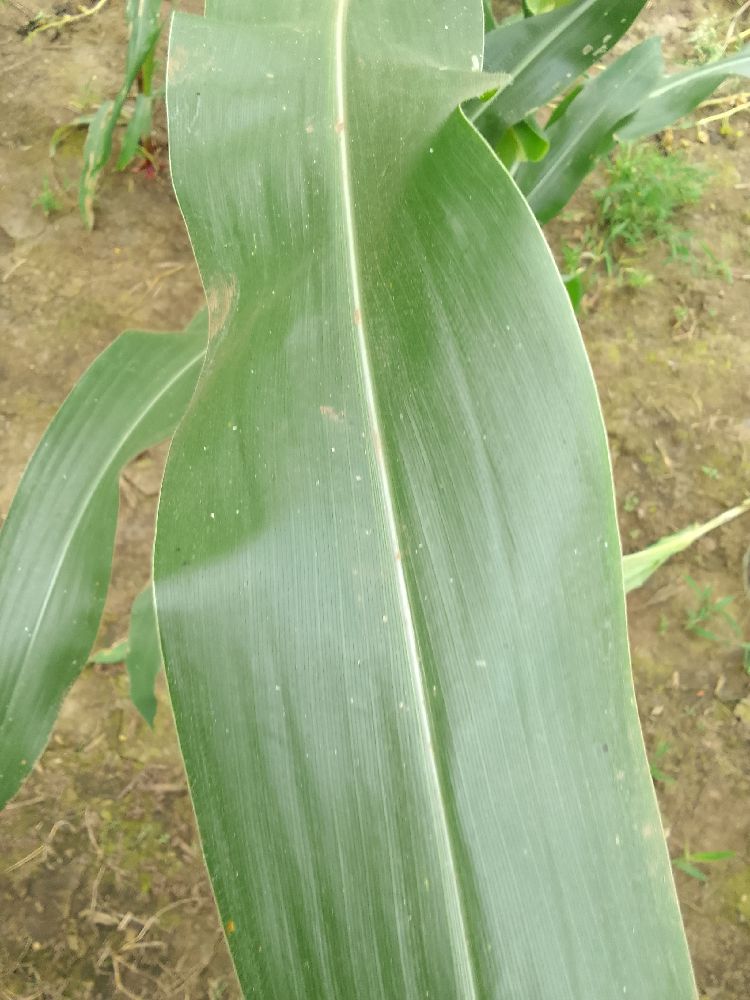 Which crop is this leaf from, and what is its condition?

maize, healthy
